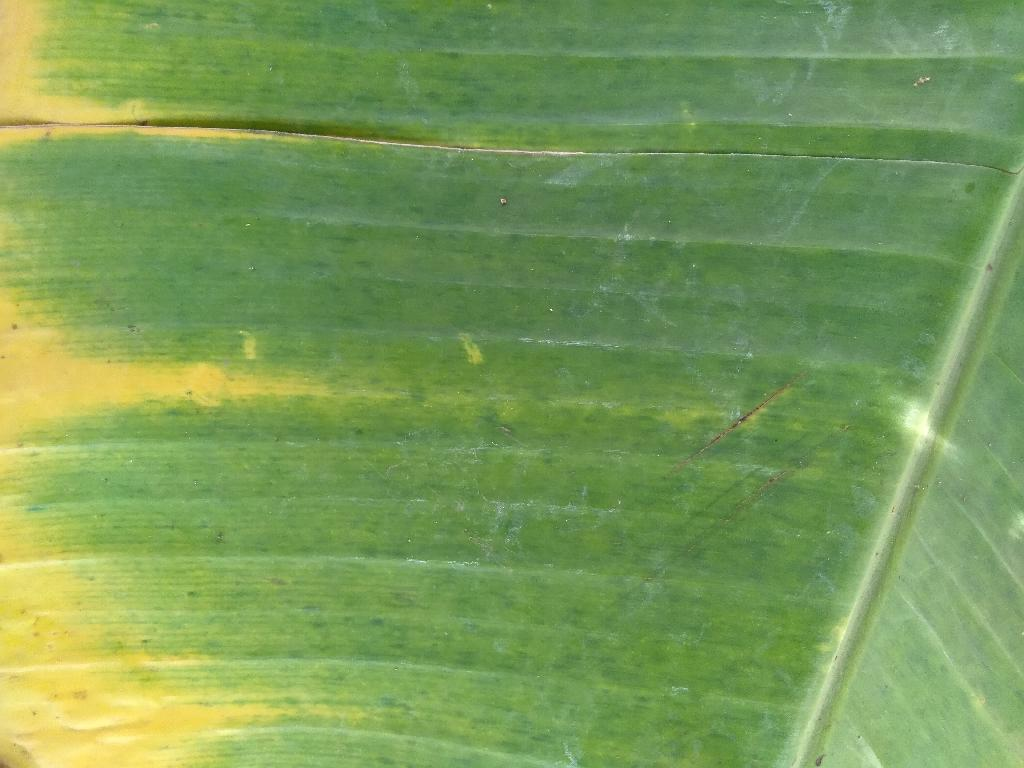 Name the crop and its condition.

banana, fusarium wilt race 1
